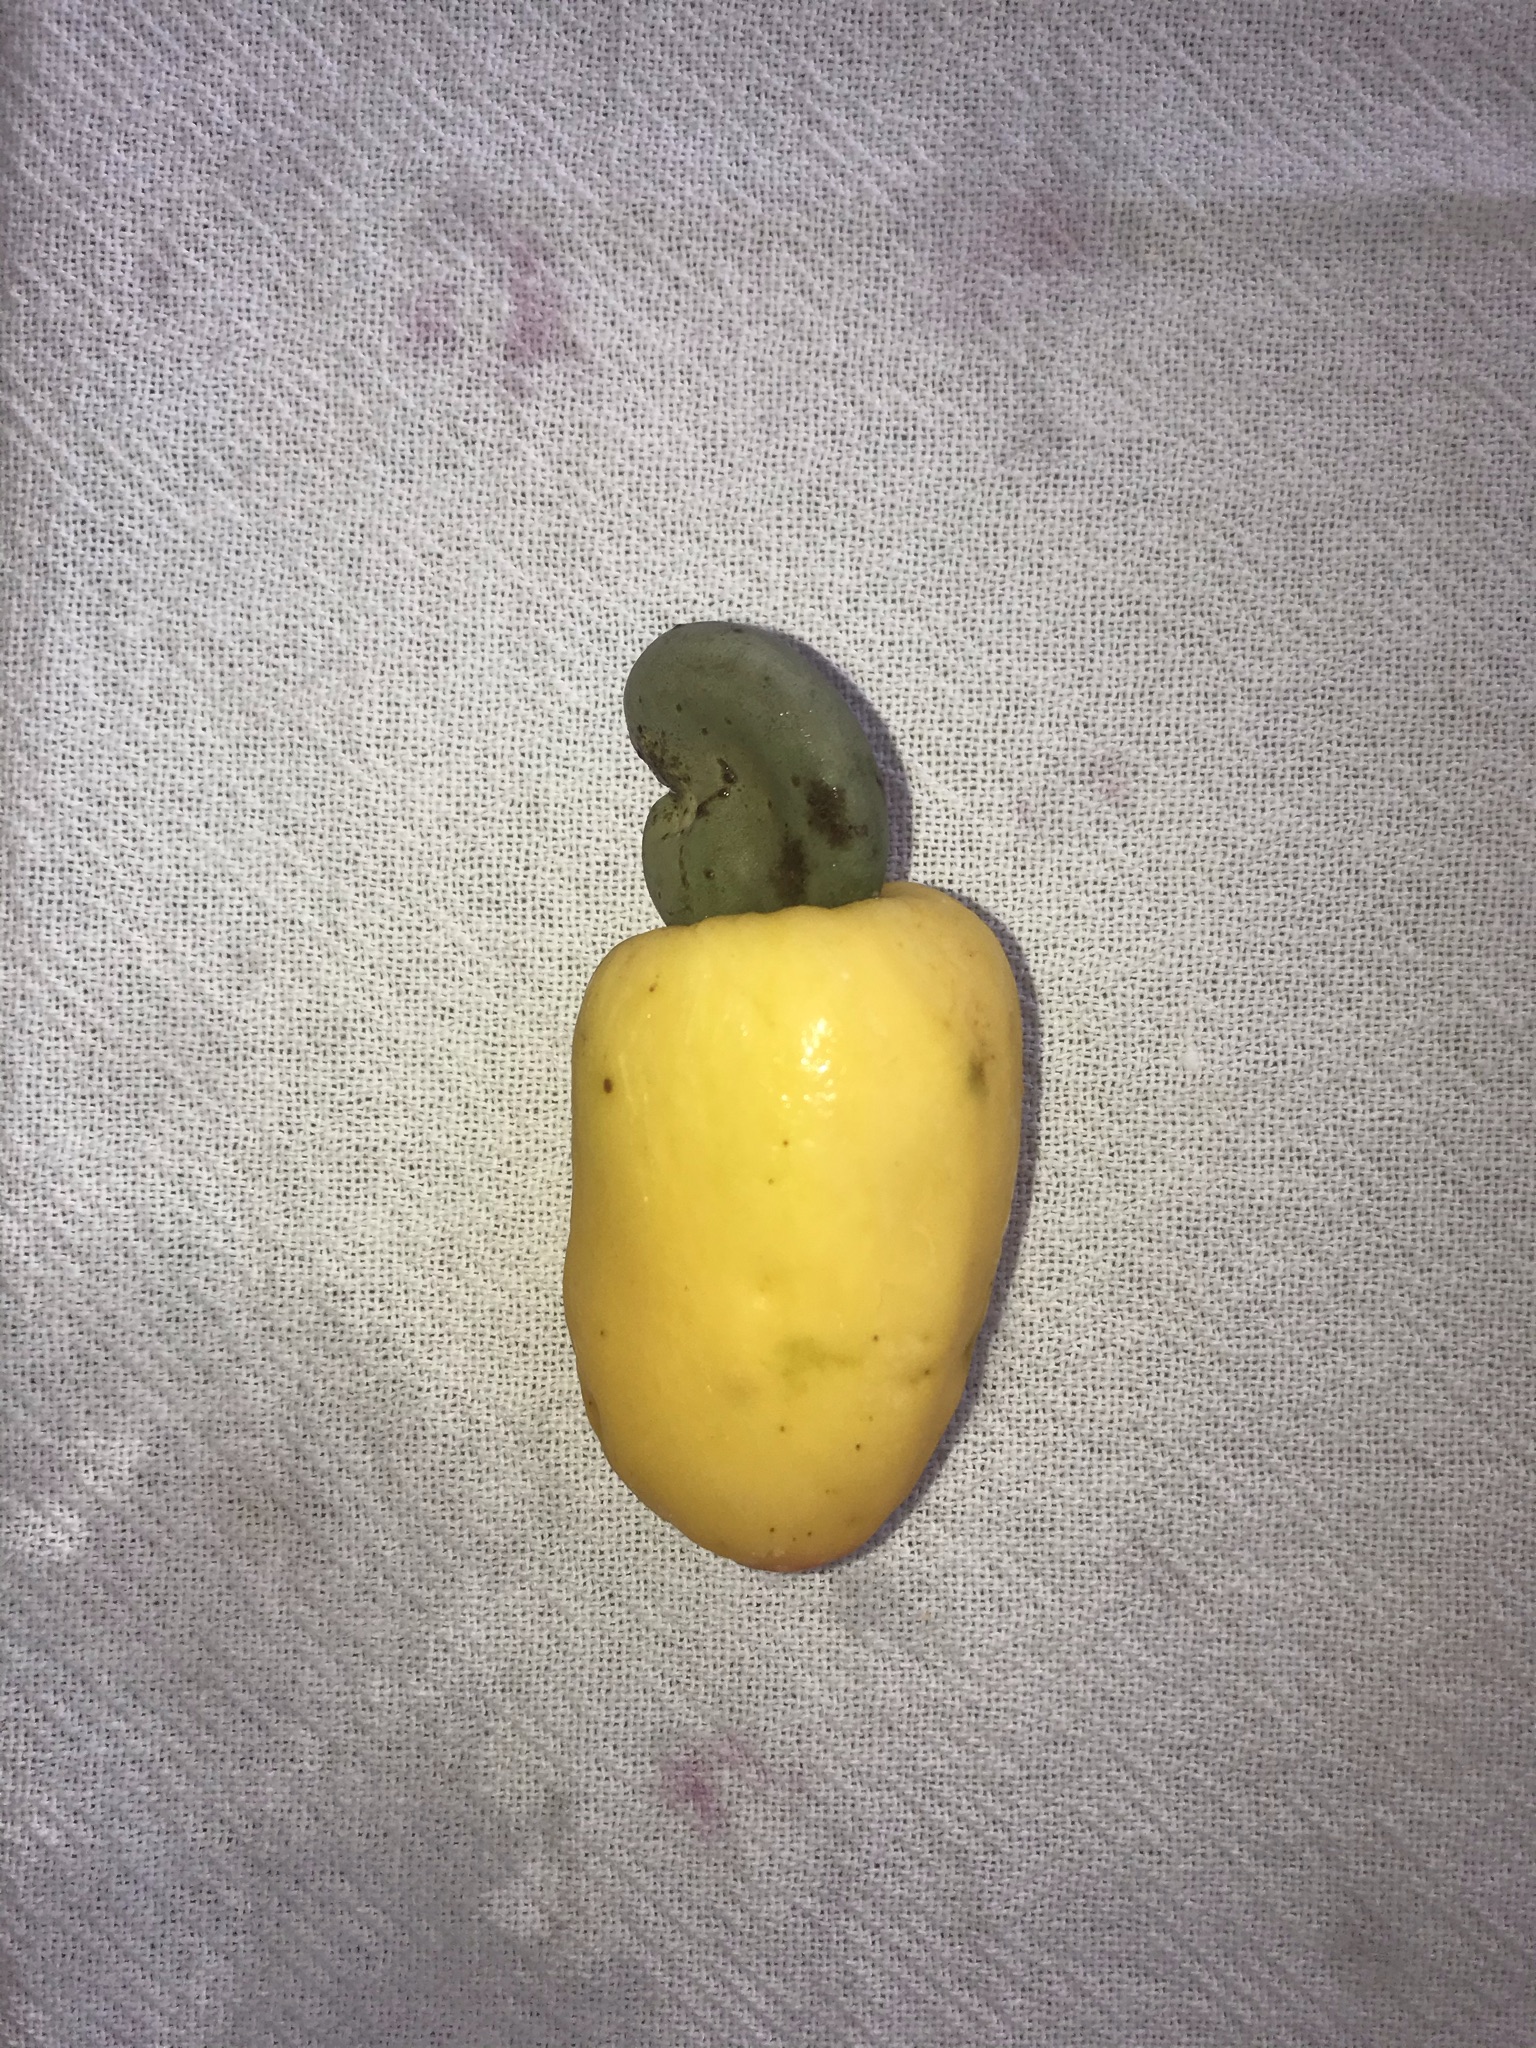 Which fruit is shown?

caju amarelo
